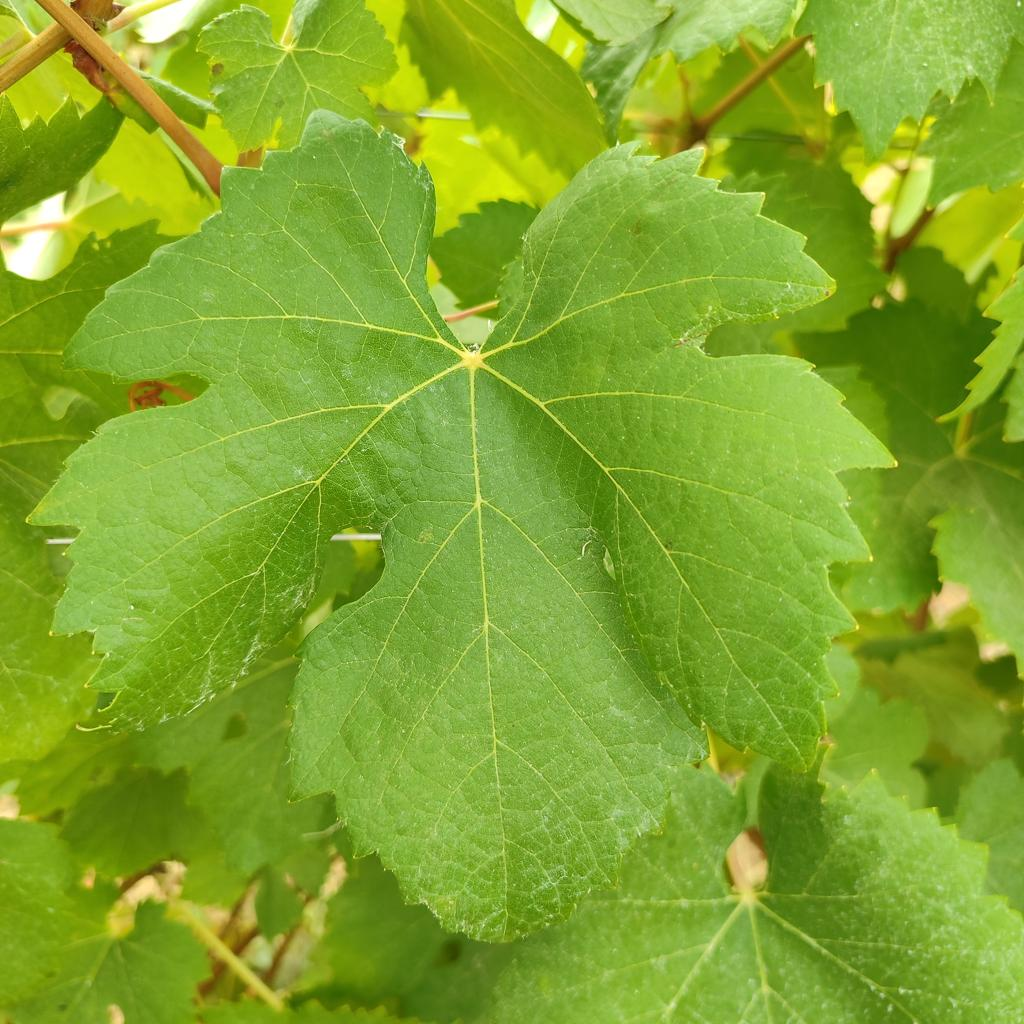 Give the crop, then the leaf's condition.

grapevine, healthy
